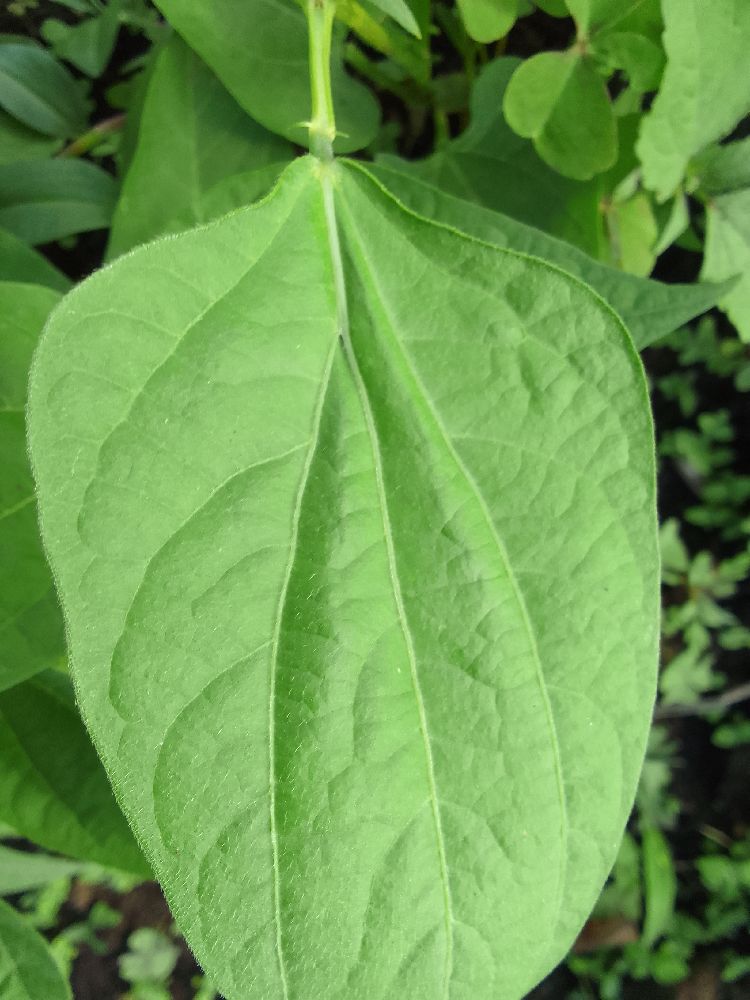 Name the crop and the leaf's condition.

common bean, healthy
